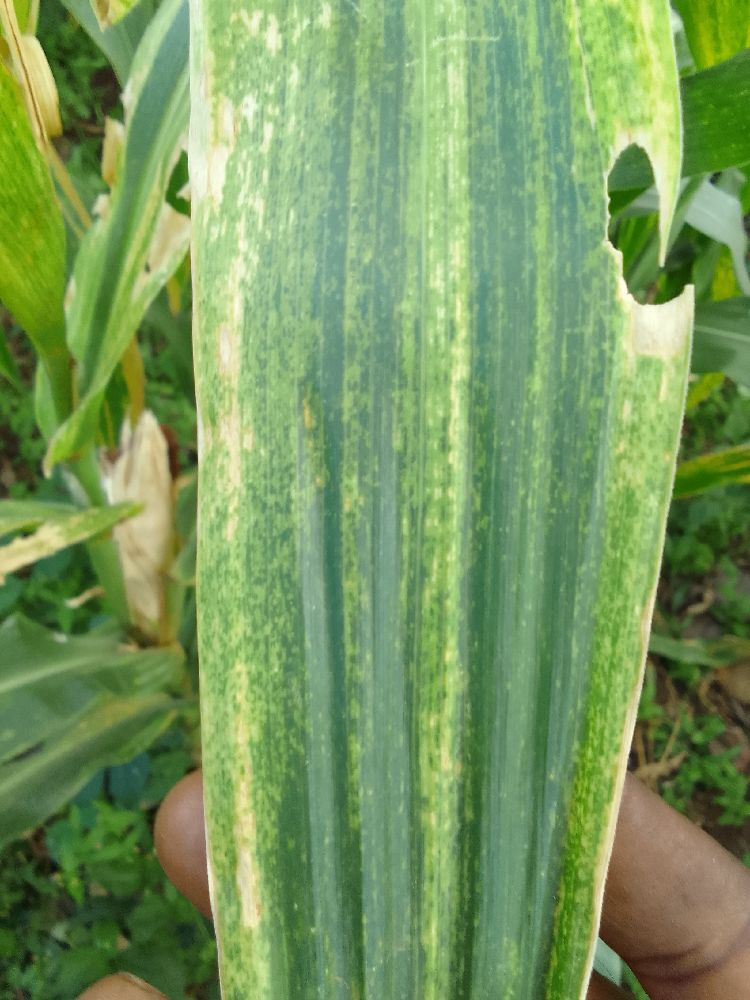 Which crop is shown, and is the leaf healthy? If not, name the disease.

maize, maize lethal necrosis
